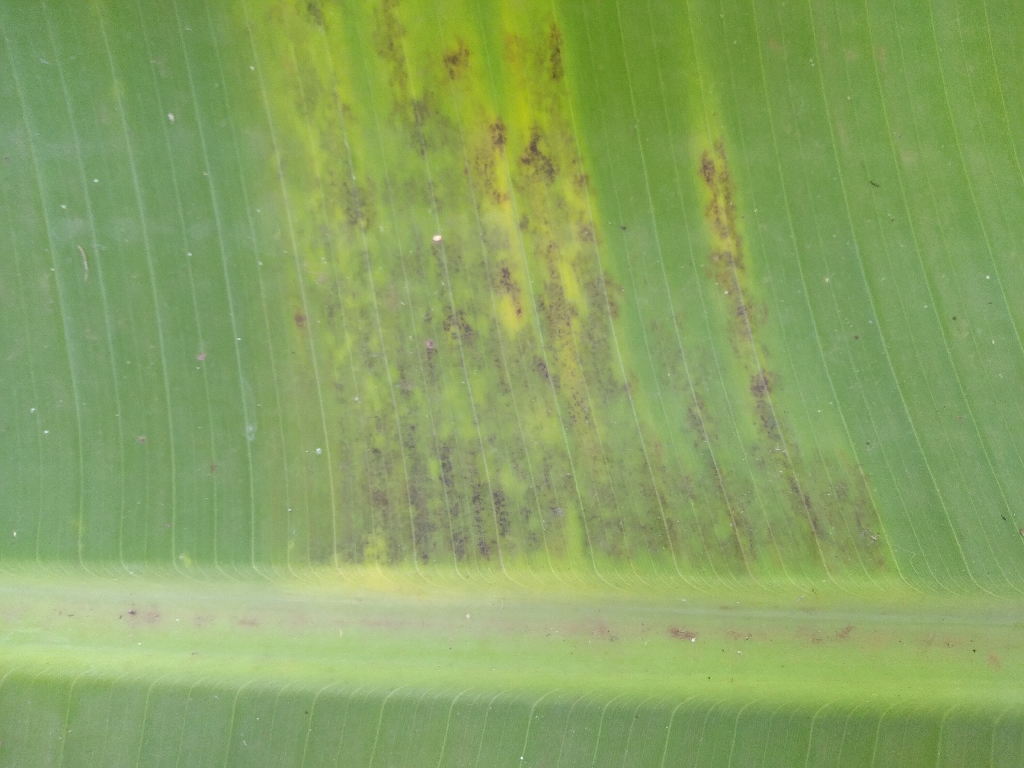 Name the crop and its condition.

banana, black sigatoka
